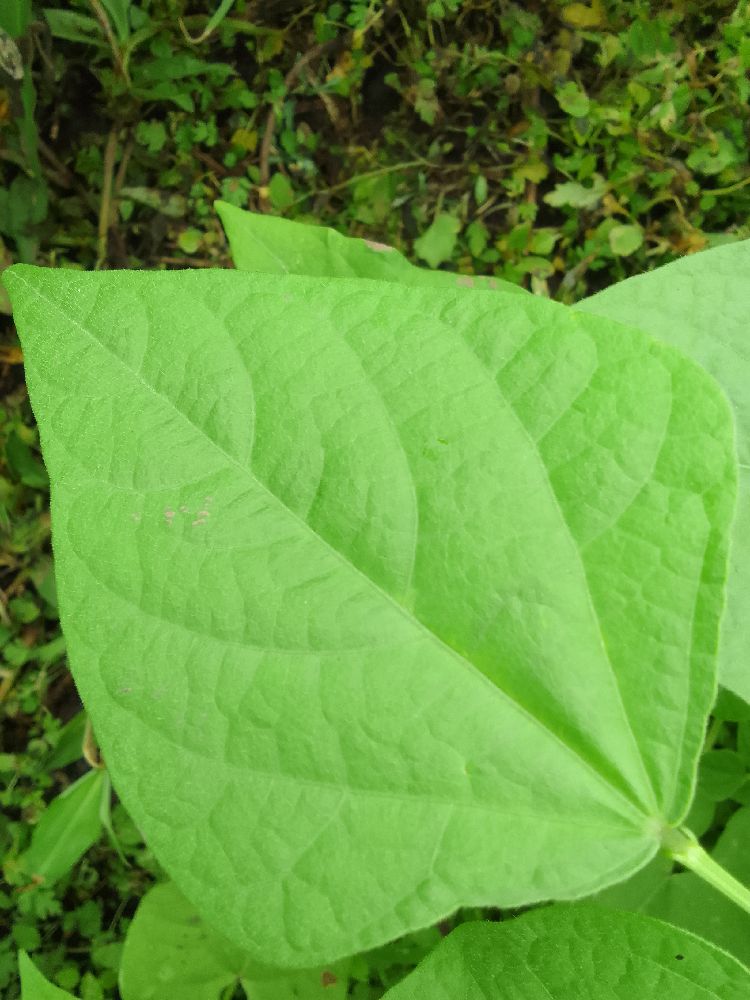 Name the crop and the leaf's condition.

common bean, healthy
